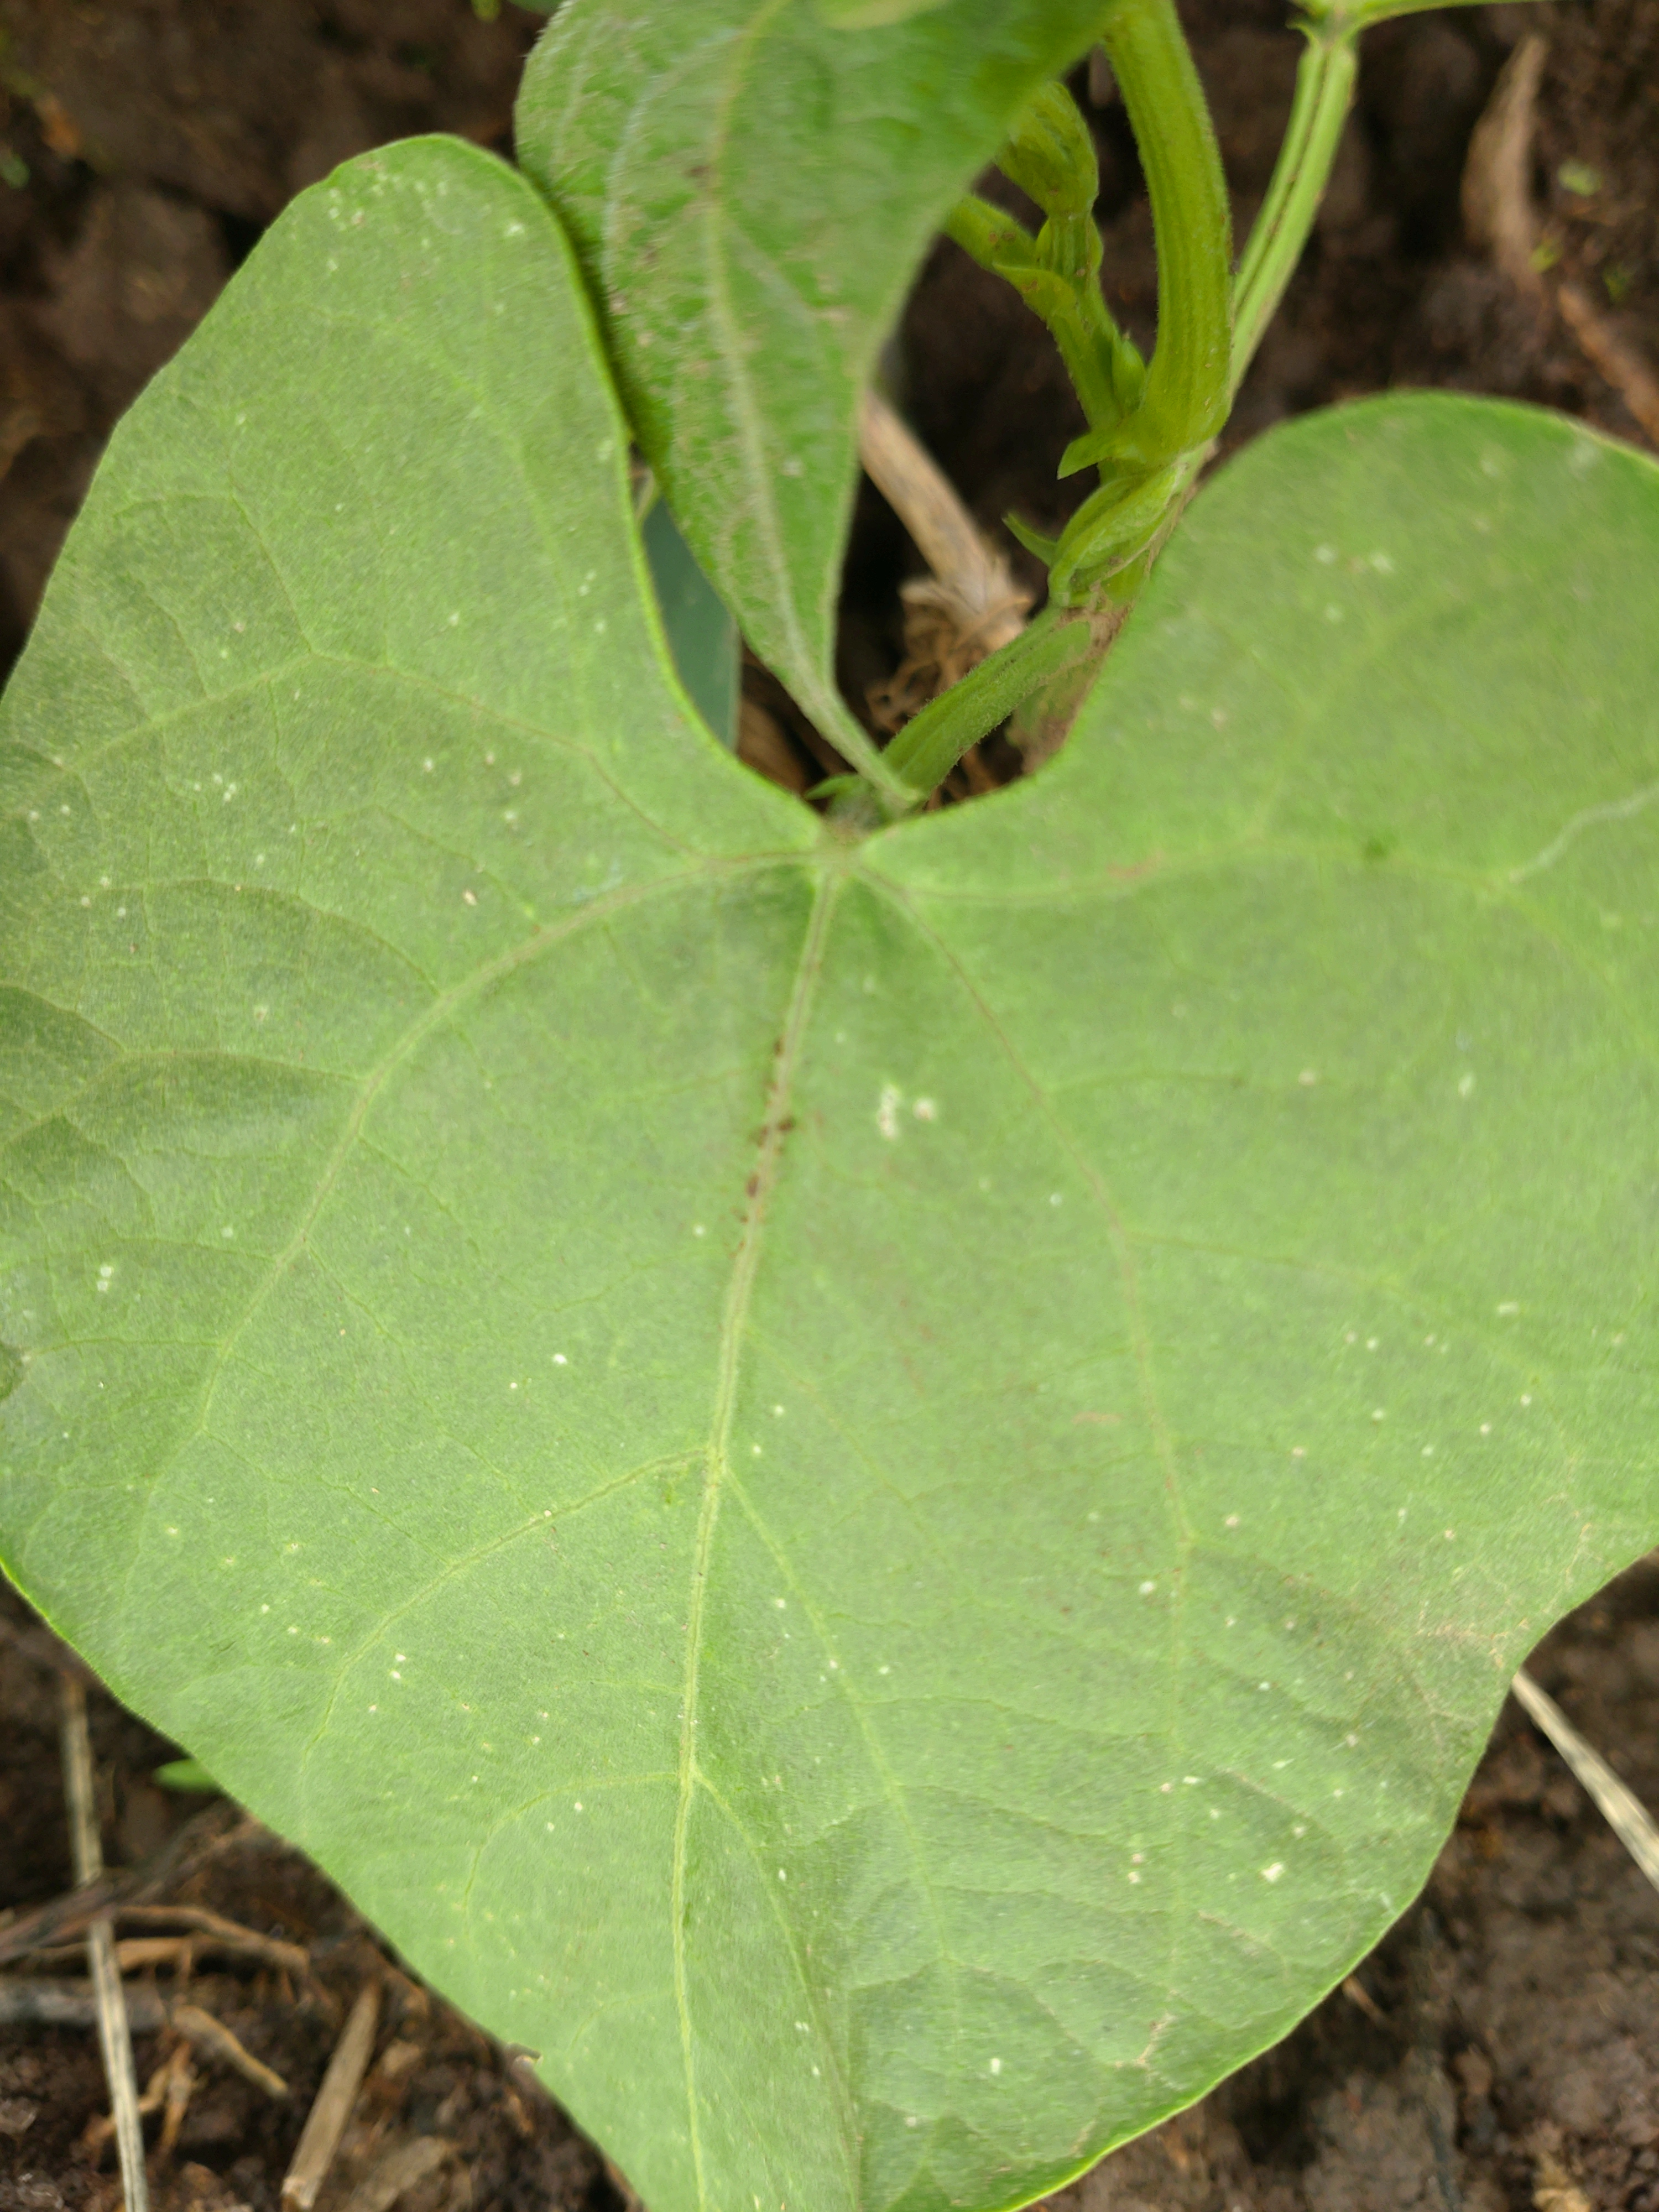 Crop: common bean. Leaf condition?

healthy
